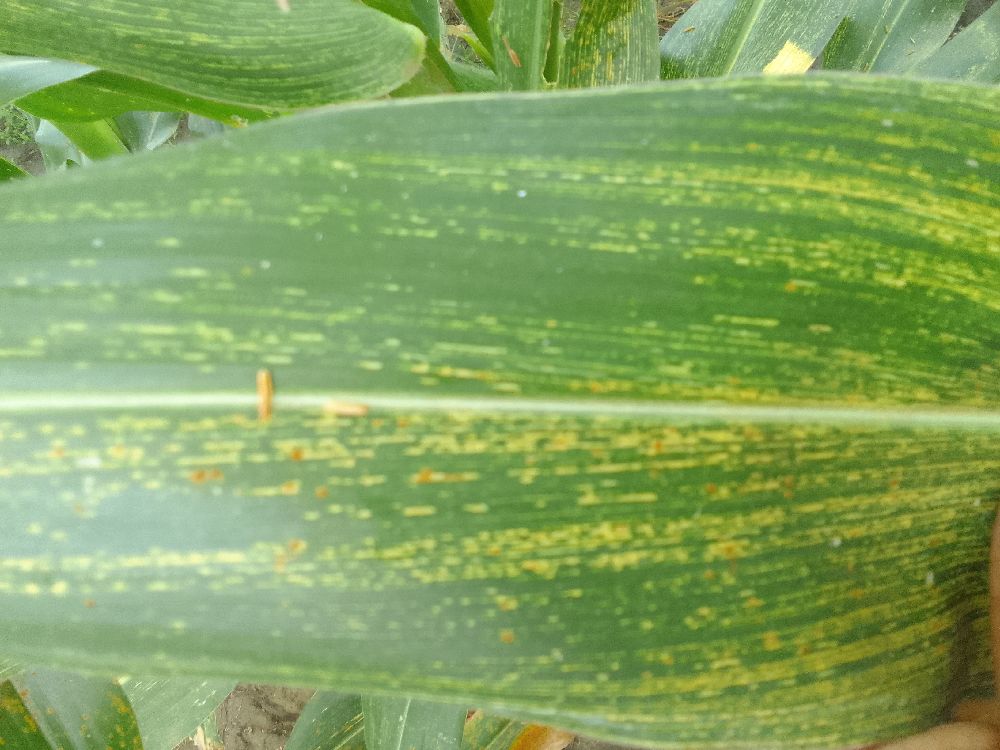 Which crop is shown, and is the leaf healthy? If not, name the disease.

maize, maize streak virus
